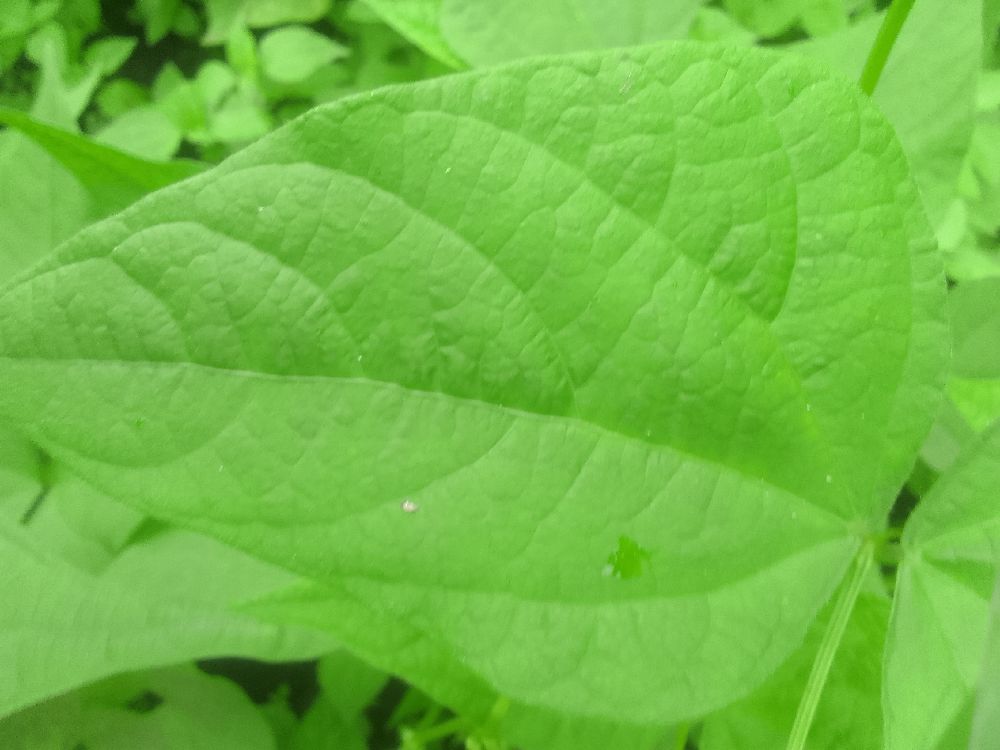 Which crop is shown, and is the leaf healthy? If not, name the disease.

common bean, healthy
